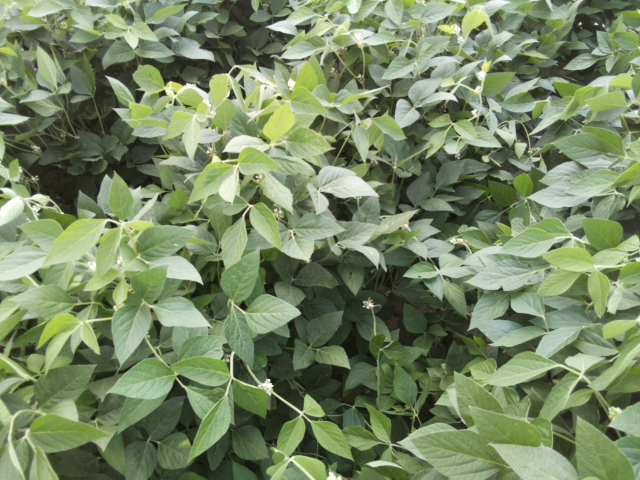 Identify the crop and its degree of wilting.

soybean, leaves with no wilting
